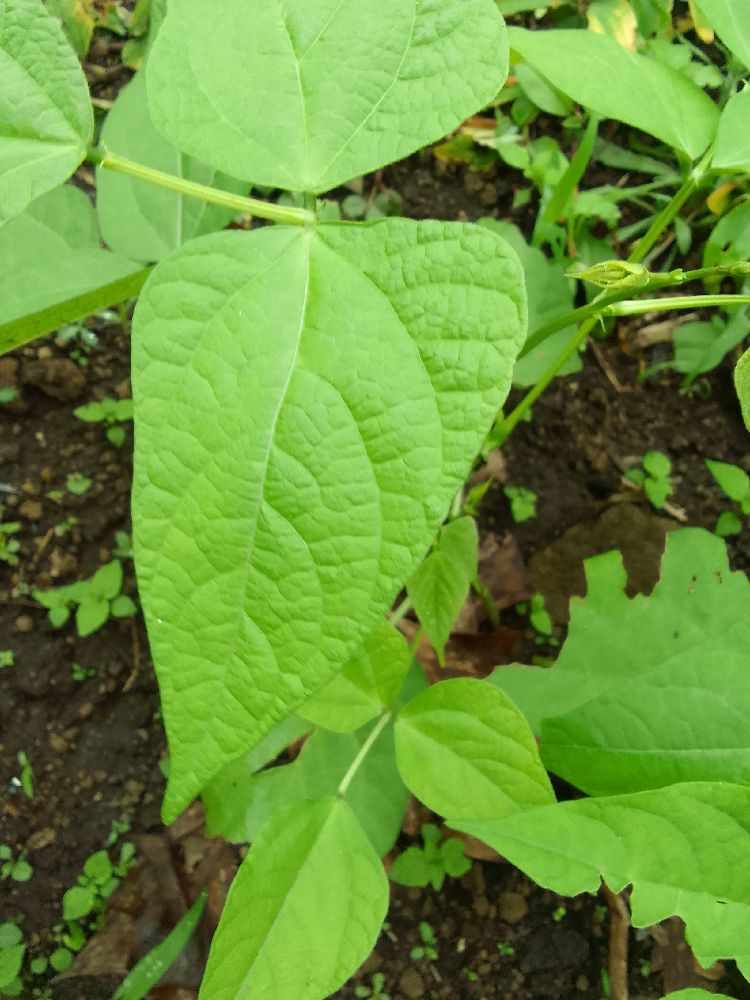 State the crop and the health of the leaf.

common bean, healthy
